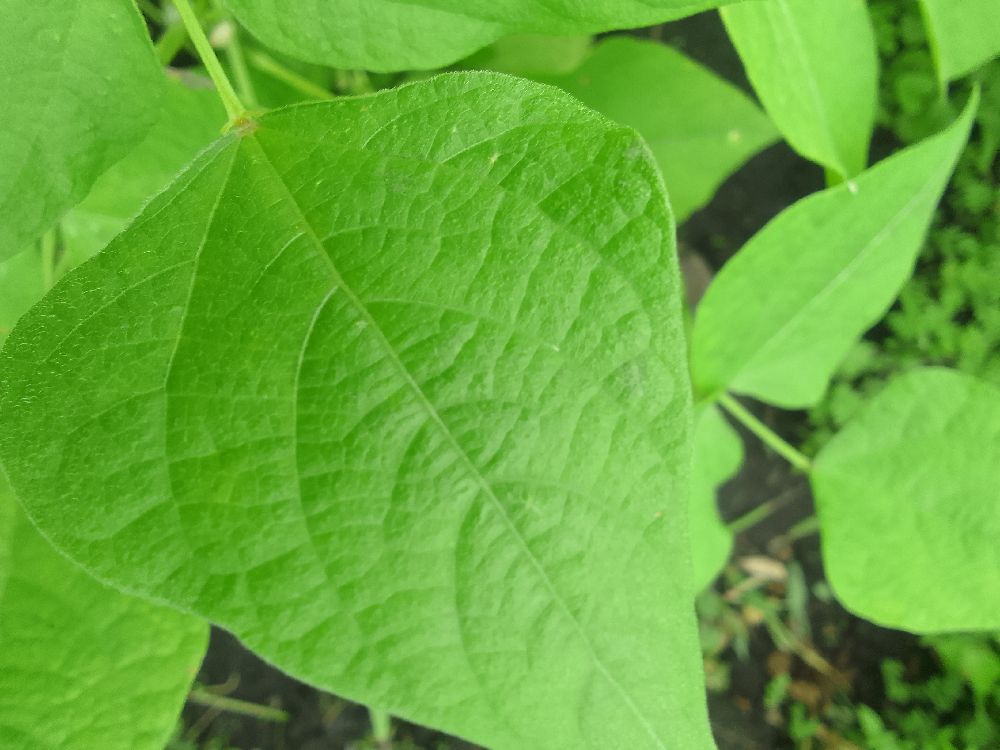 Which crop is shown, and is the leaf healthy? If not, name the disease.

common bean, healthy
